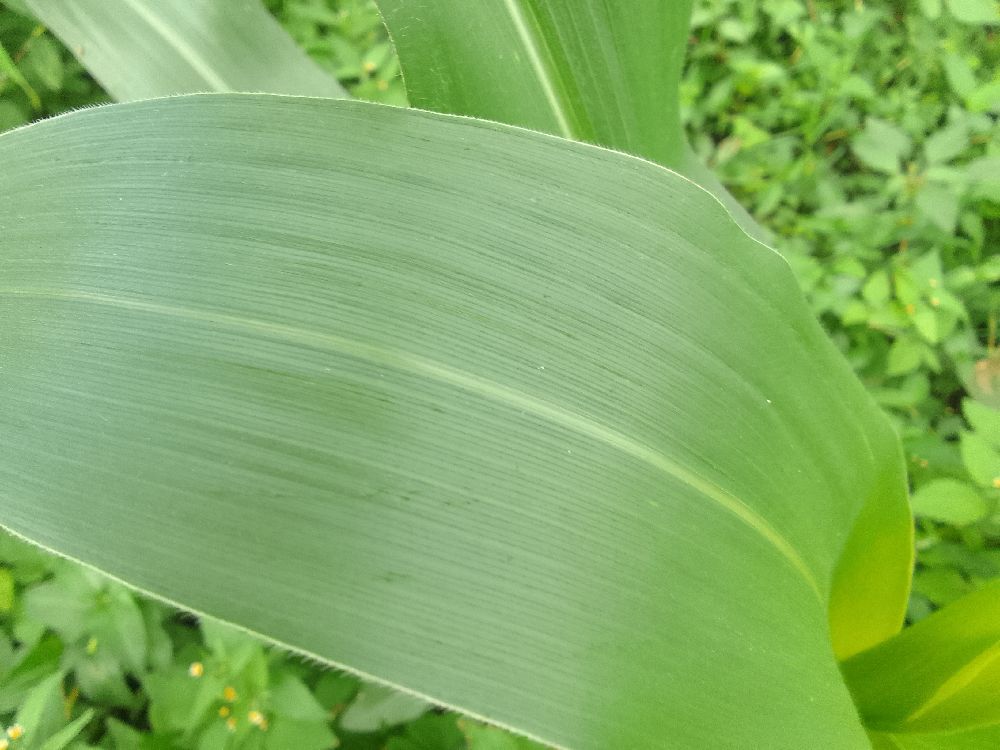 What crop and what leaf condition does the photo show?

maize, healthy
